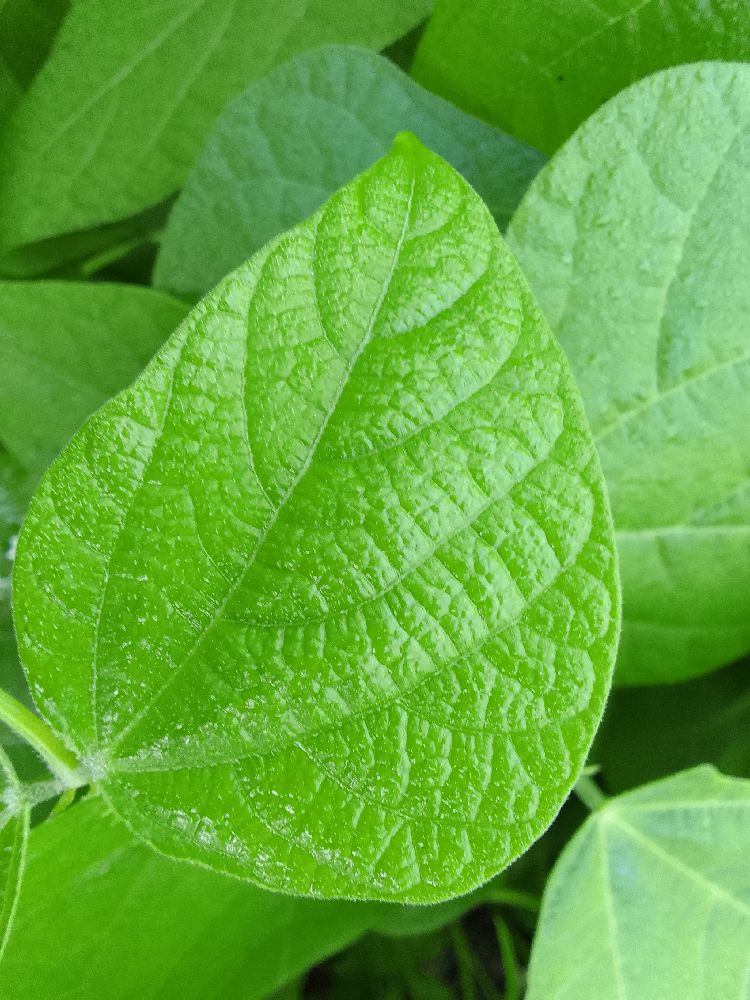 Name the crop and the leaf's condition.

common bean, healthy
